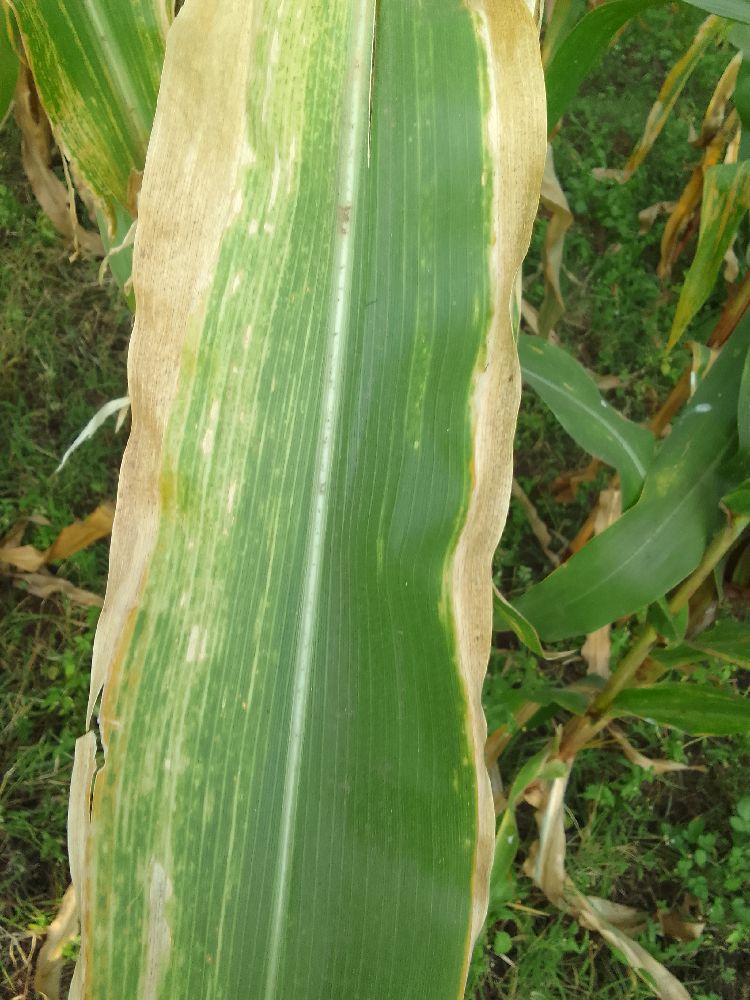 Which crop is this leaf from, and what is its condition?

maize, maize lethal necrosis
